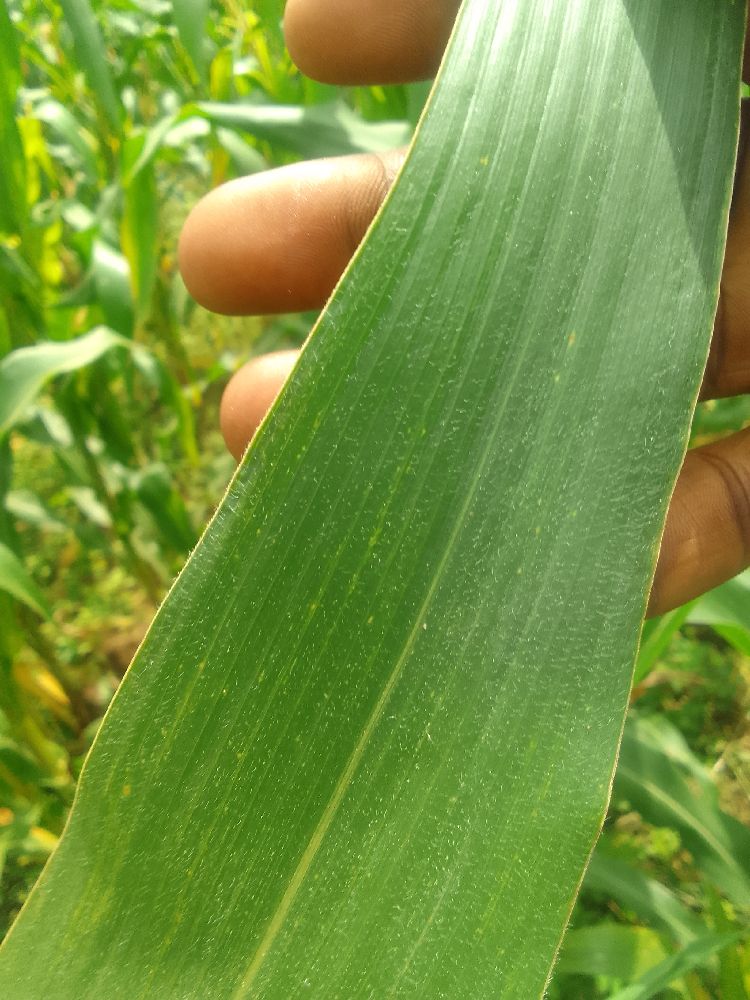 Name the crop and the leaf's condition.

maize, healthy
